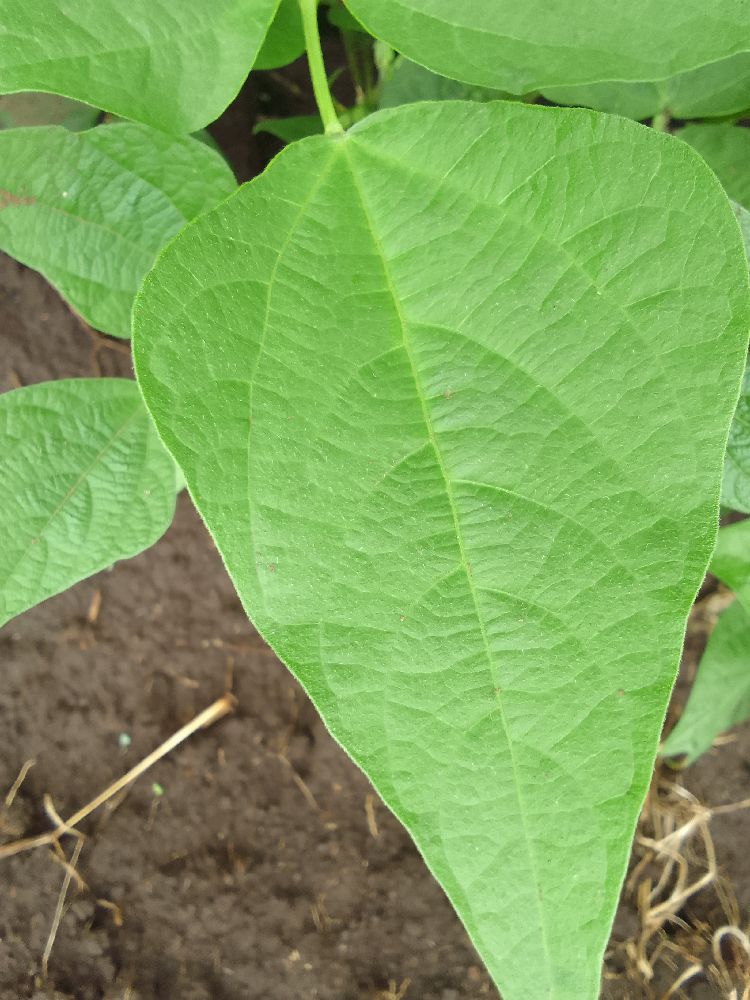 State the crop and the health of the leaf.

common bean, healthy
